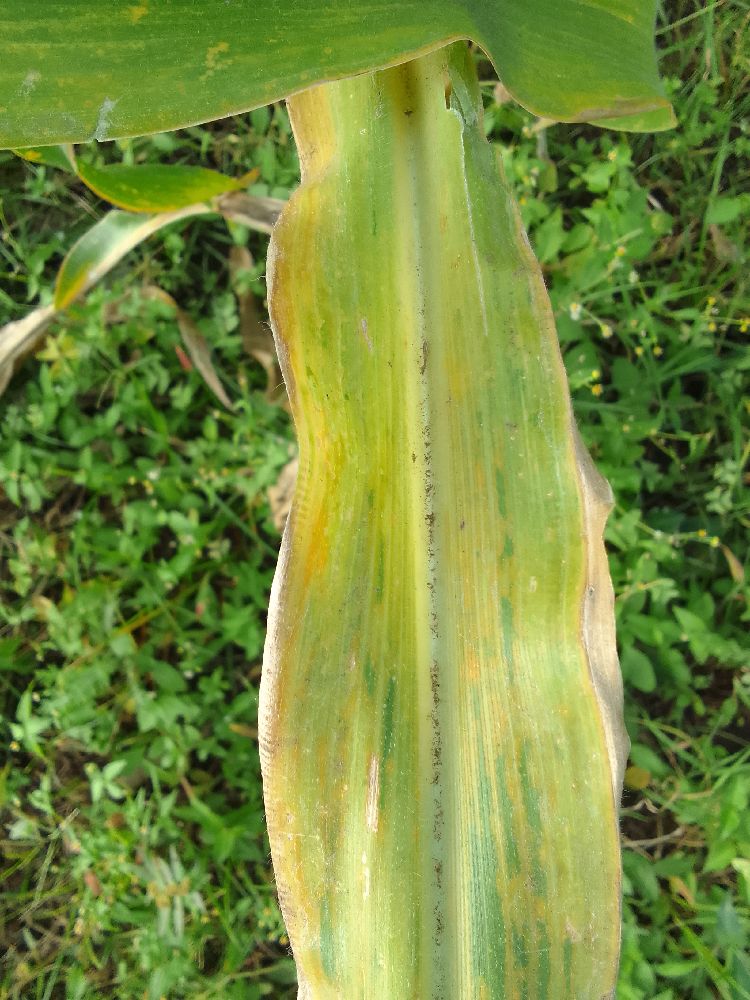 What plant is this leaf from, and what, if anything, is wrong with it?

maize, maize lethal necrosis
